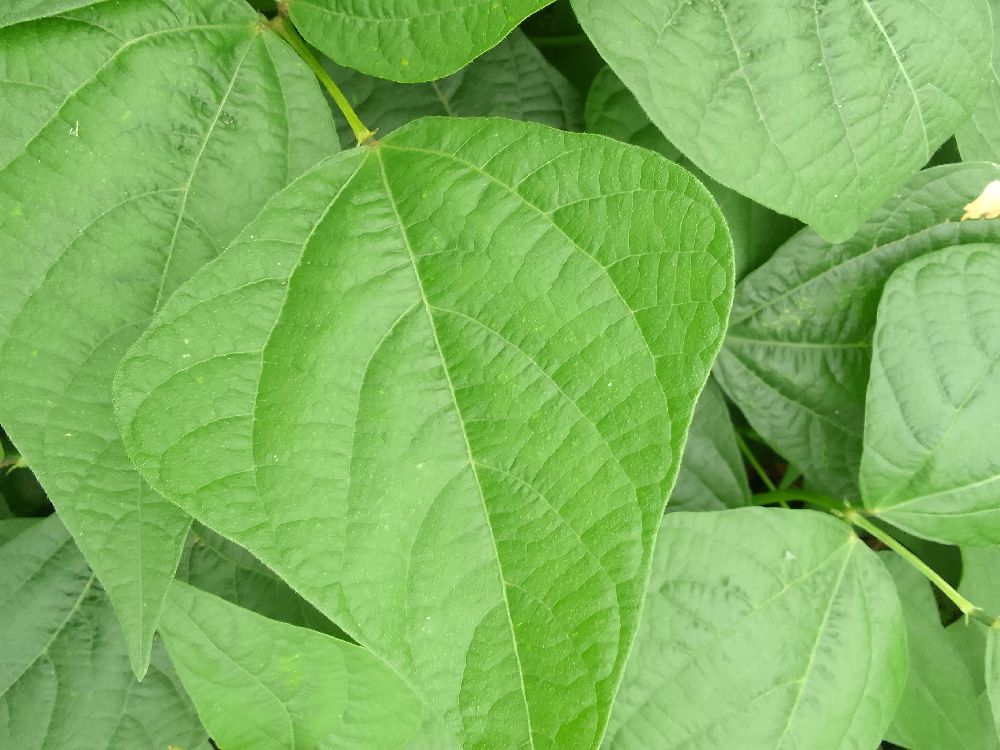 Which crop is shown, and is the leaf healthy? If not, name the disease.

common bean, healthy
